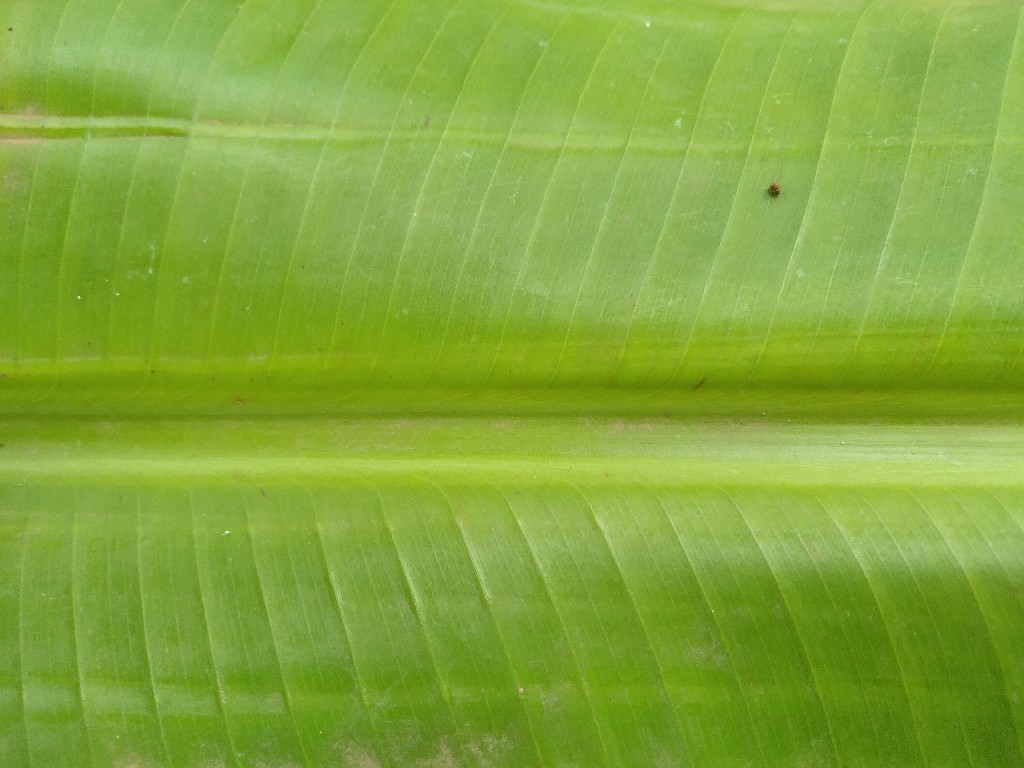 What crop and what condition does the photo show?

banana, healthy
